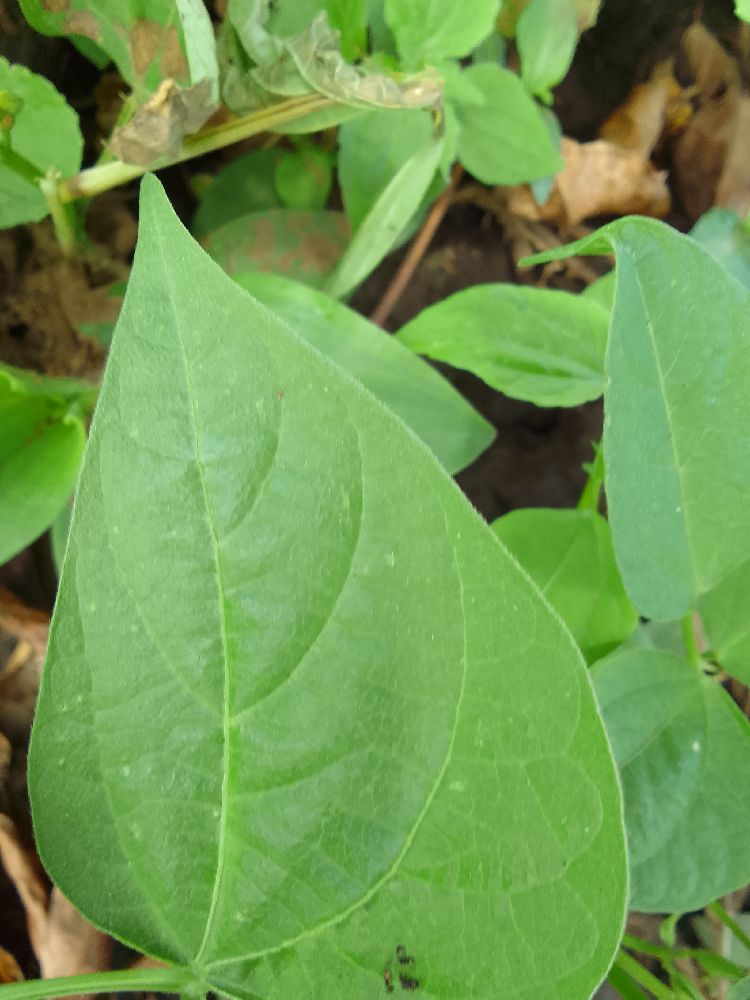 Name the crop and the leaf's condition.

common bean, healthy
